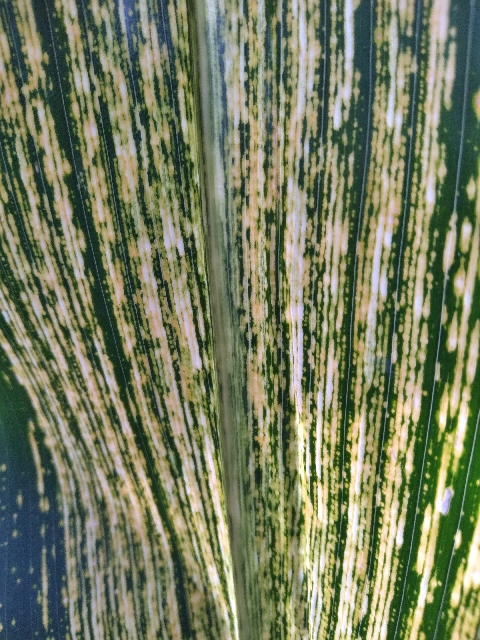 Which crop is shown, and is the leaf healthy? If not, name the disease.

maize, maize streak virus
